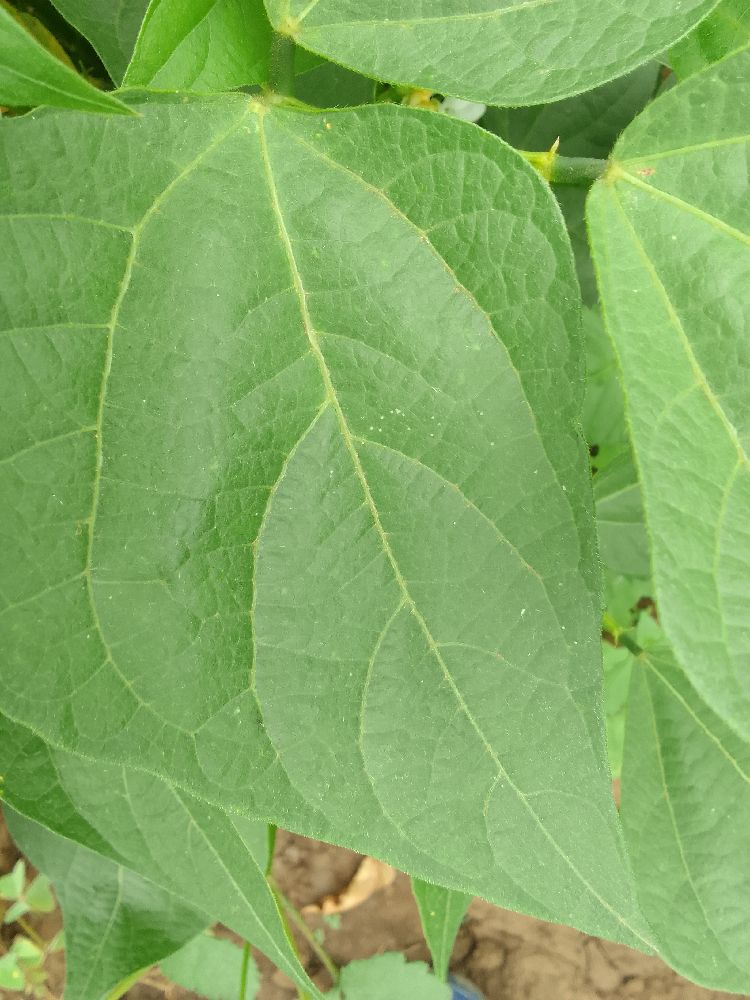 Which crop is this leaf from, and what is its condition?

common bean, healthy
